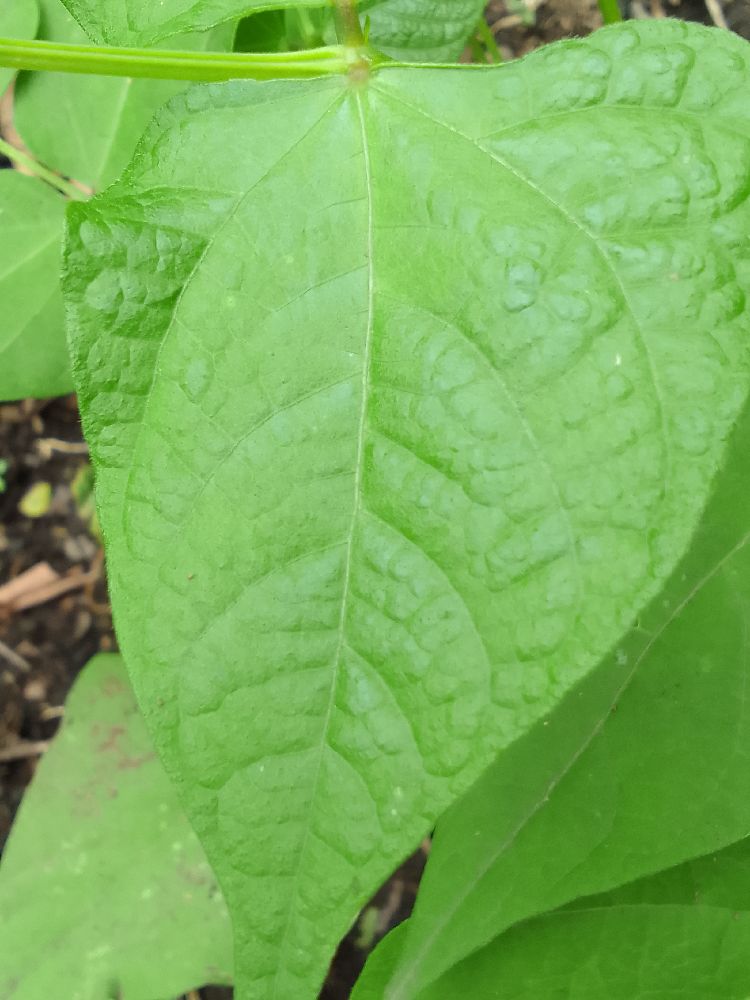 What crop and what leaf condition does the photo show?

common bean, healthy
